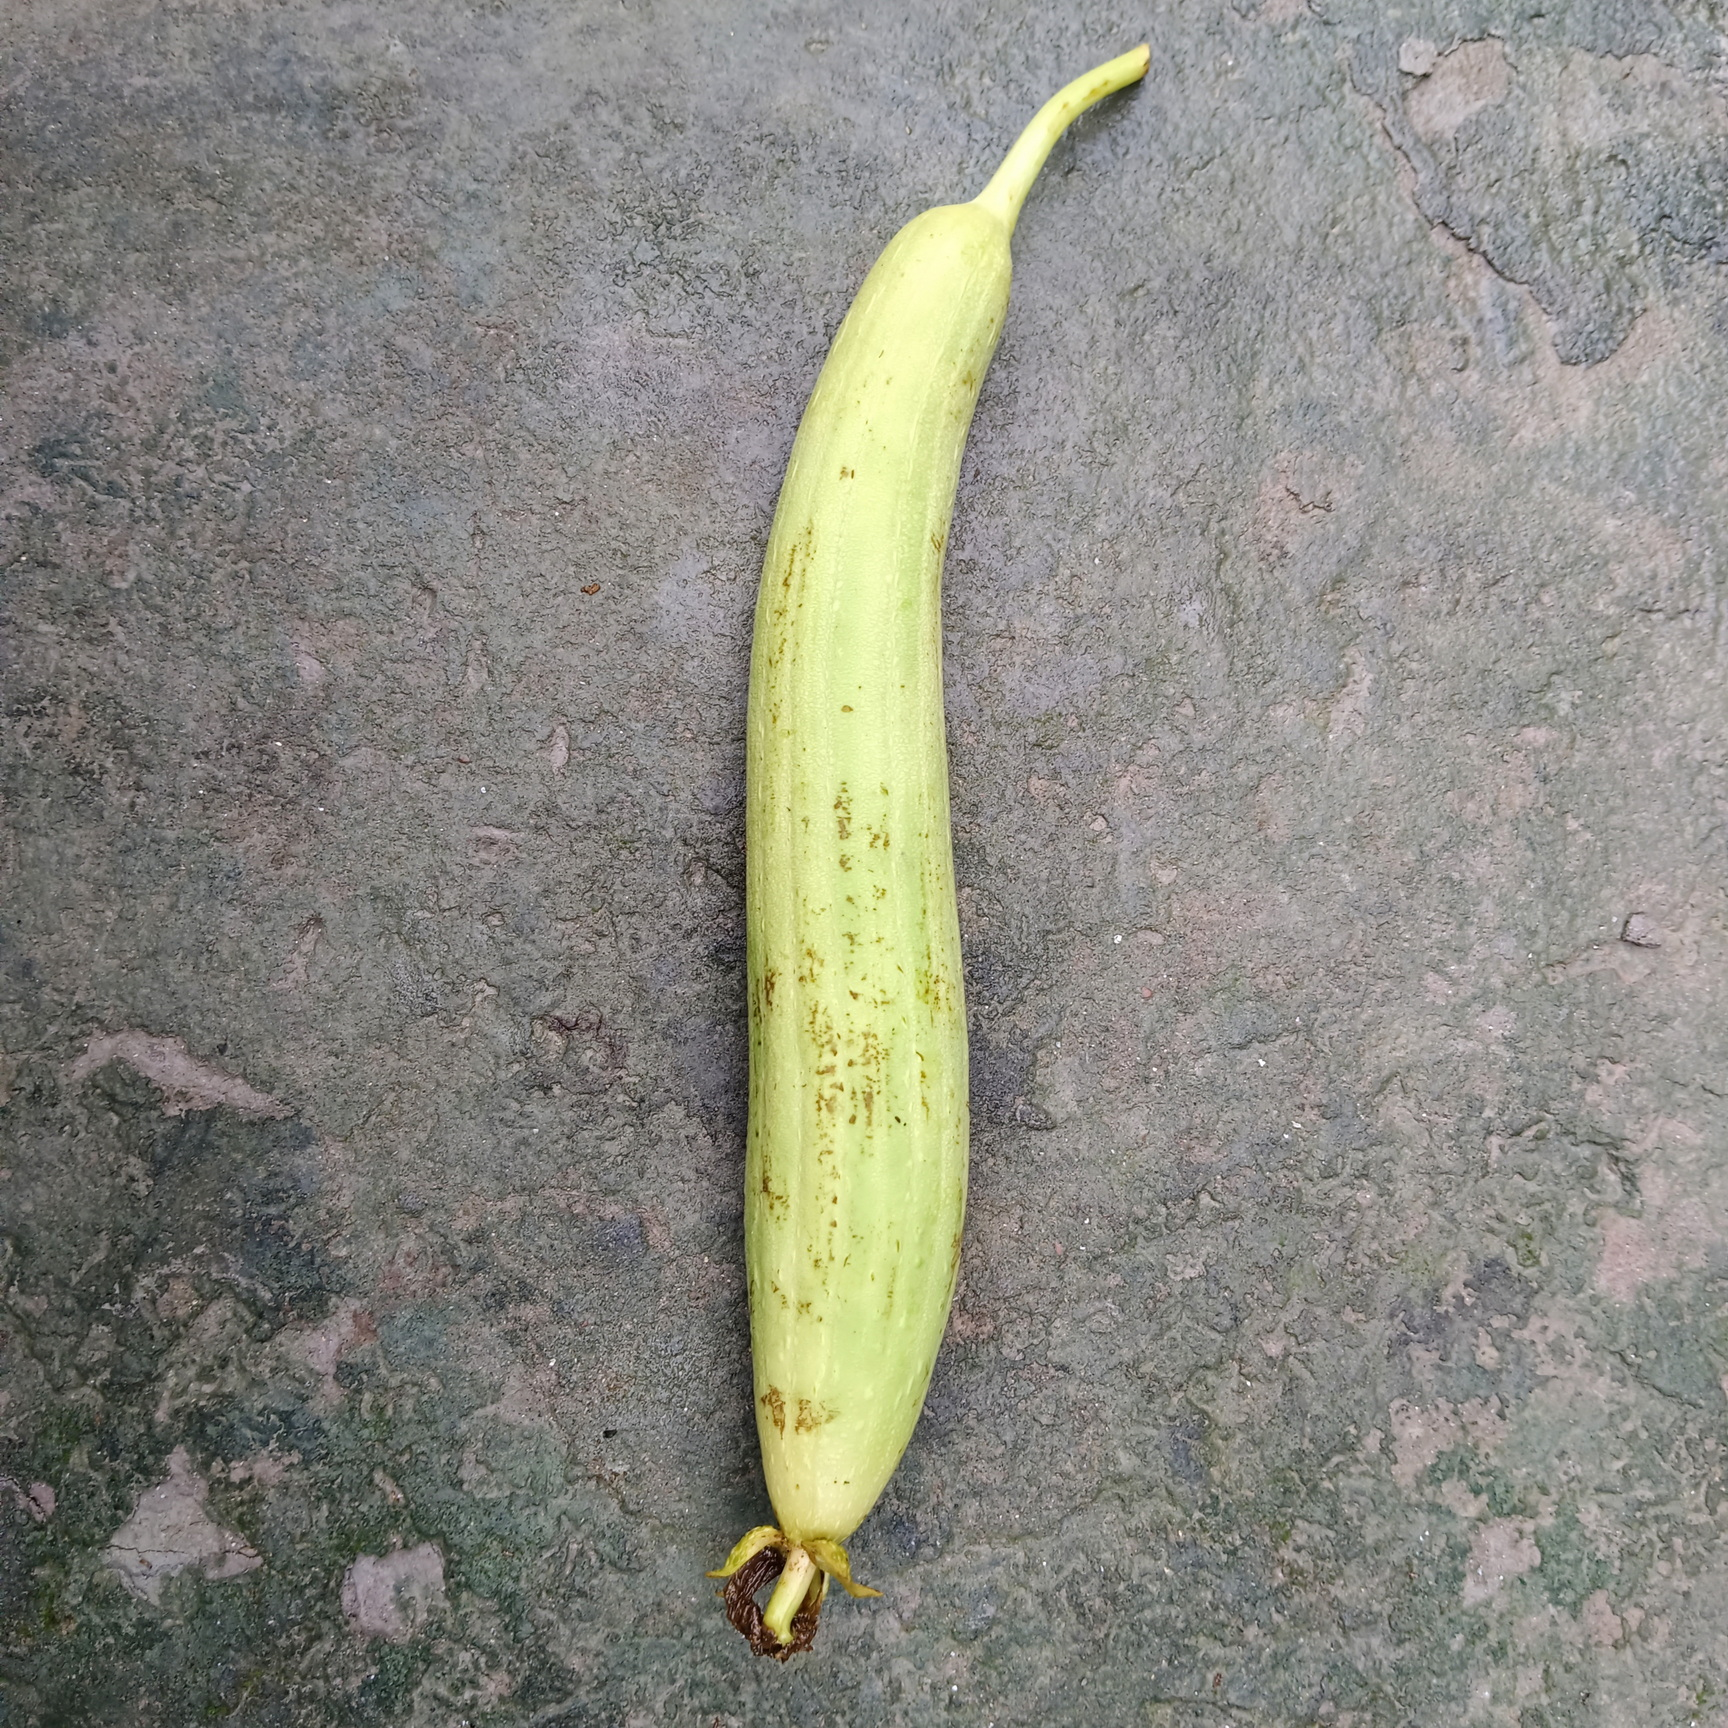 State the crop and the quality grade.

luffa, fresh
